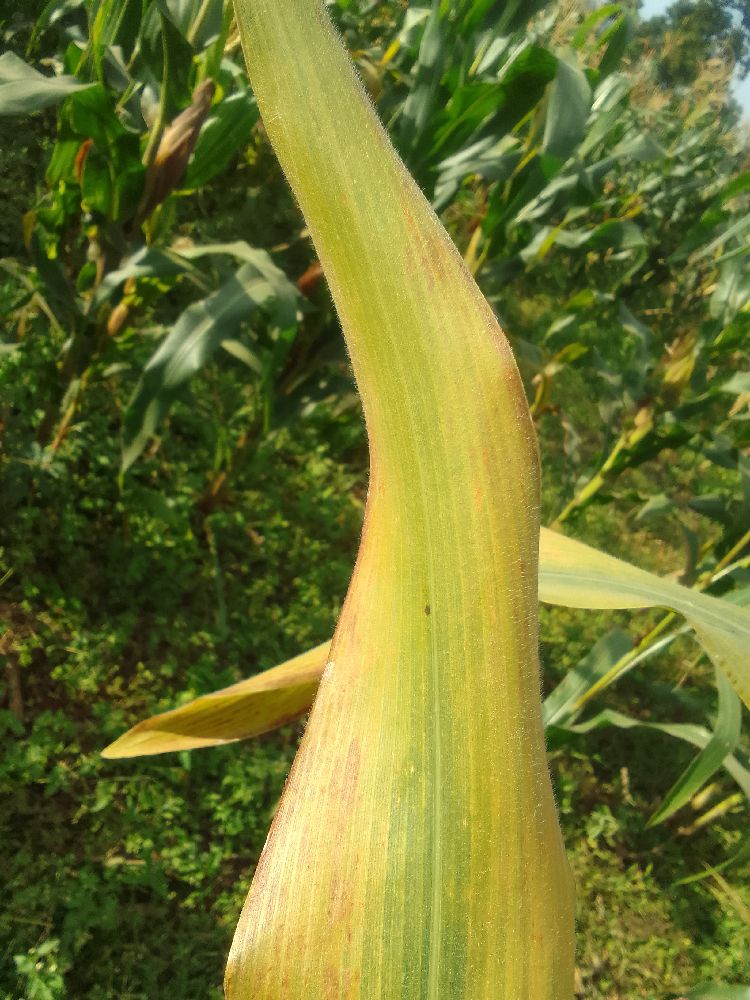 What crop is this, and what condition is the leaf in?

maize, maize lethal necrosis
